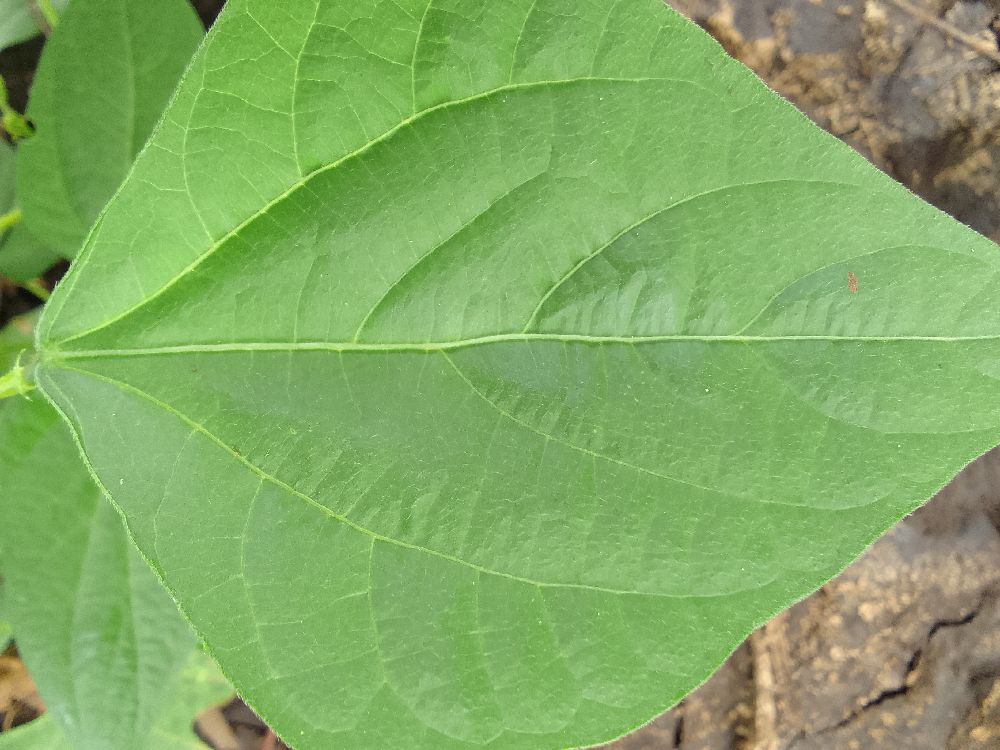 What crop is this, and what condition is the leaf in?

common bean, healthy
